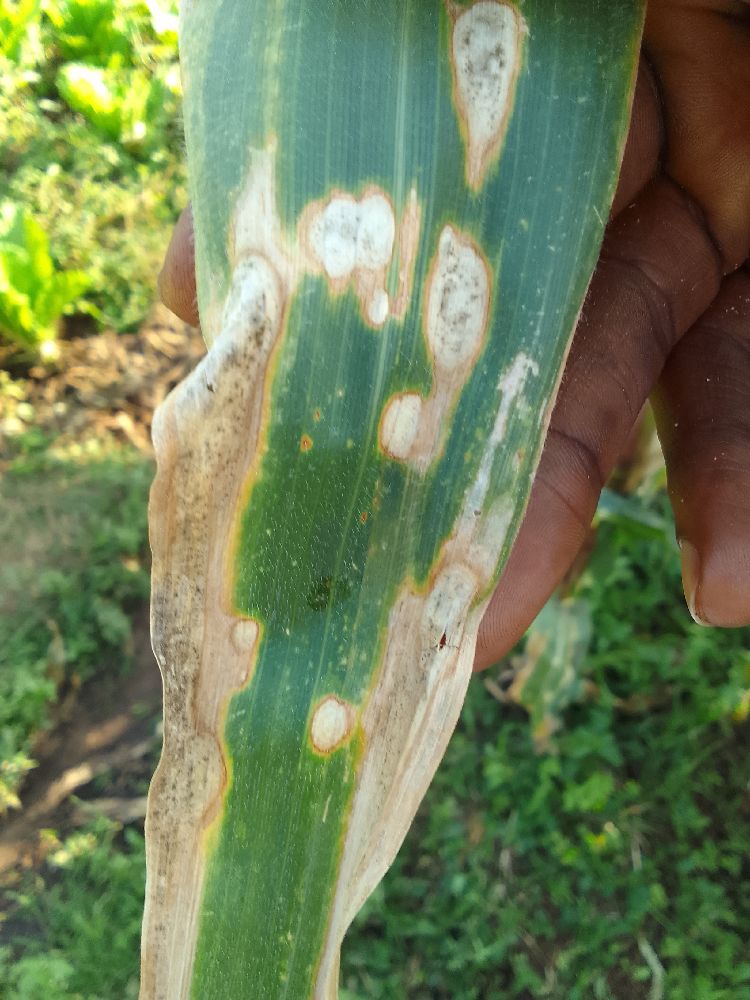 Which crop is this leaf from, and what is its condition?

maize, maize lethal necrosis
